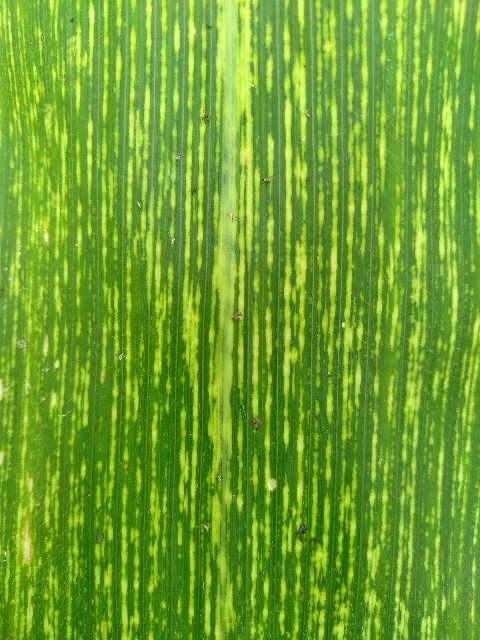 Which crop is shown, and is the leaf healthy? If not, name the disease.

maize, maize streak virus
